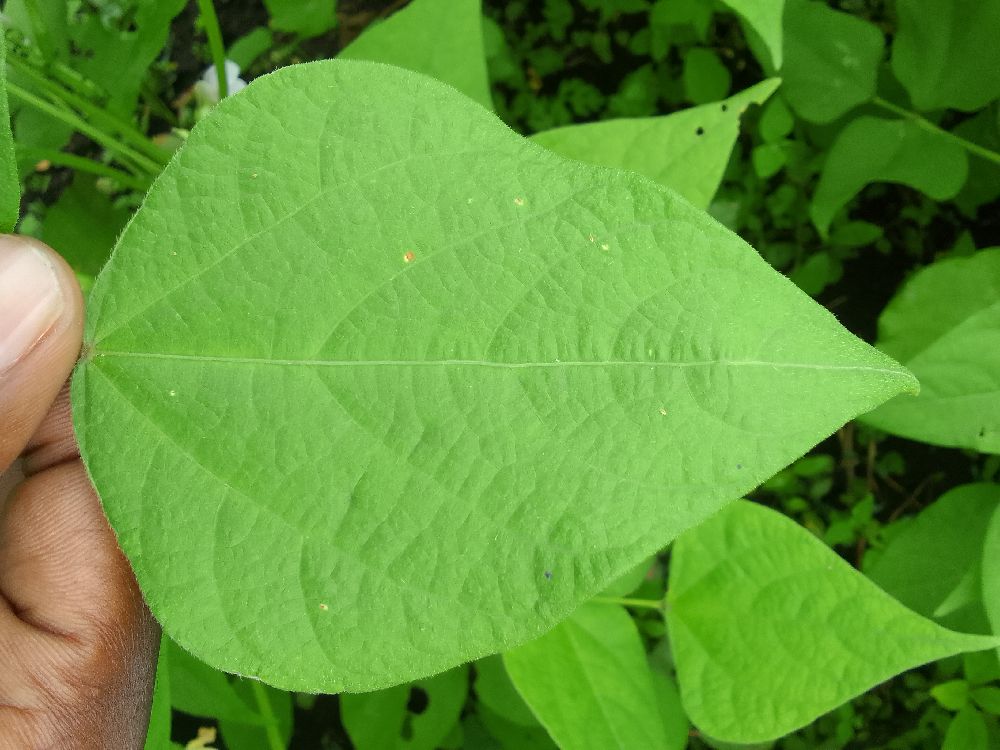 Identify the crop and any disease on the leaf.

common bean, healthy
